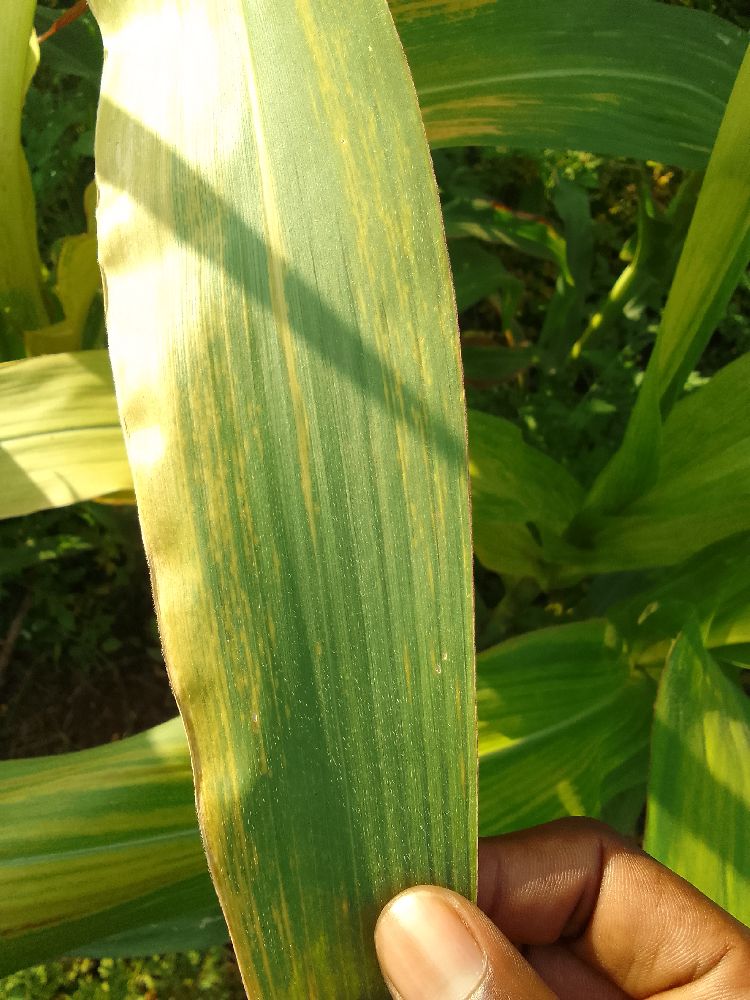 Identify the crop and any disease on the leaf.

maize, maize lethal necrosis
